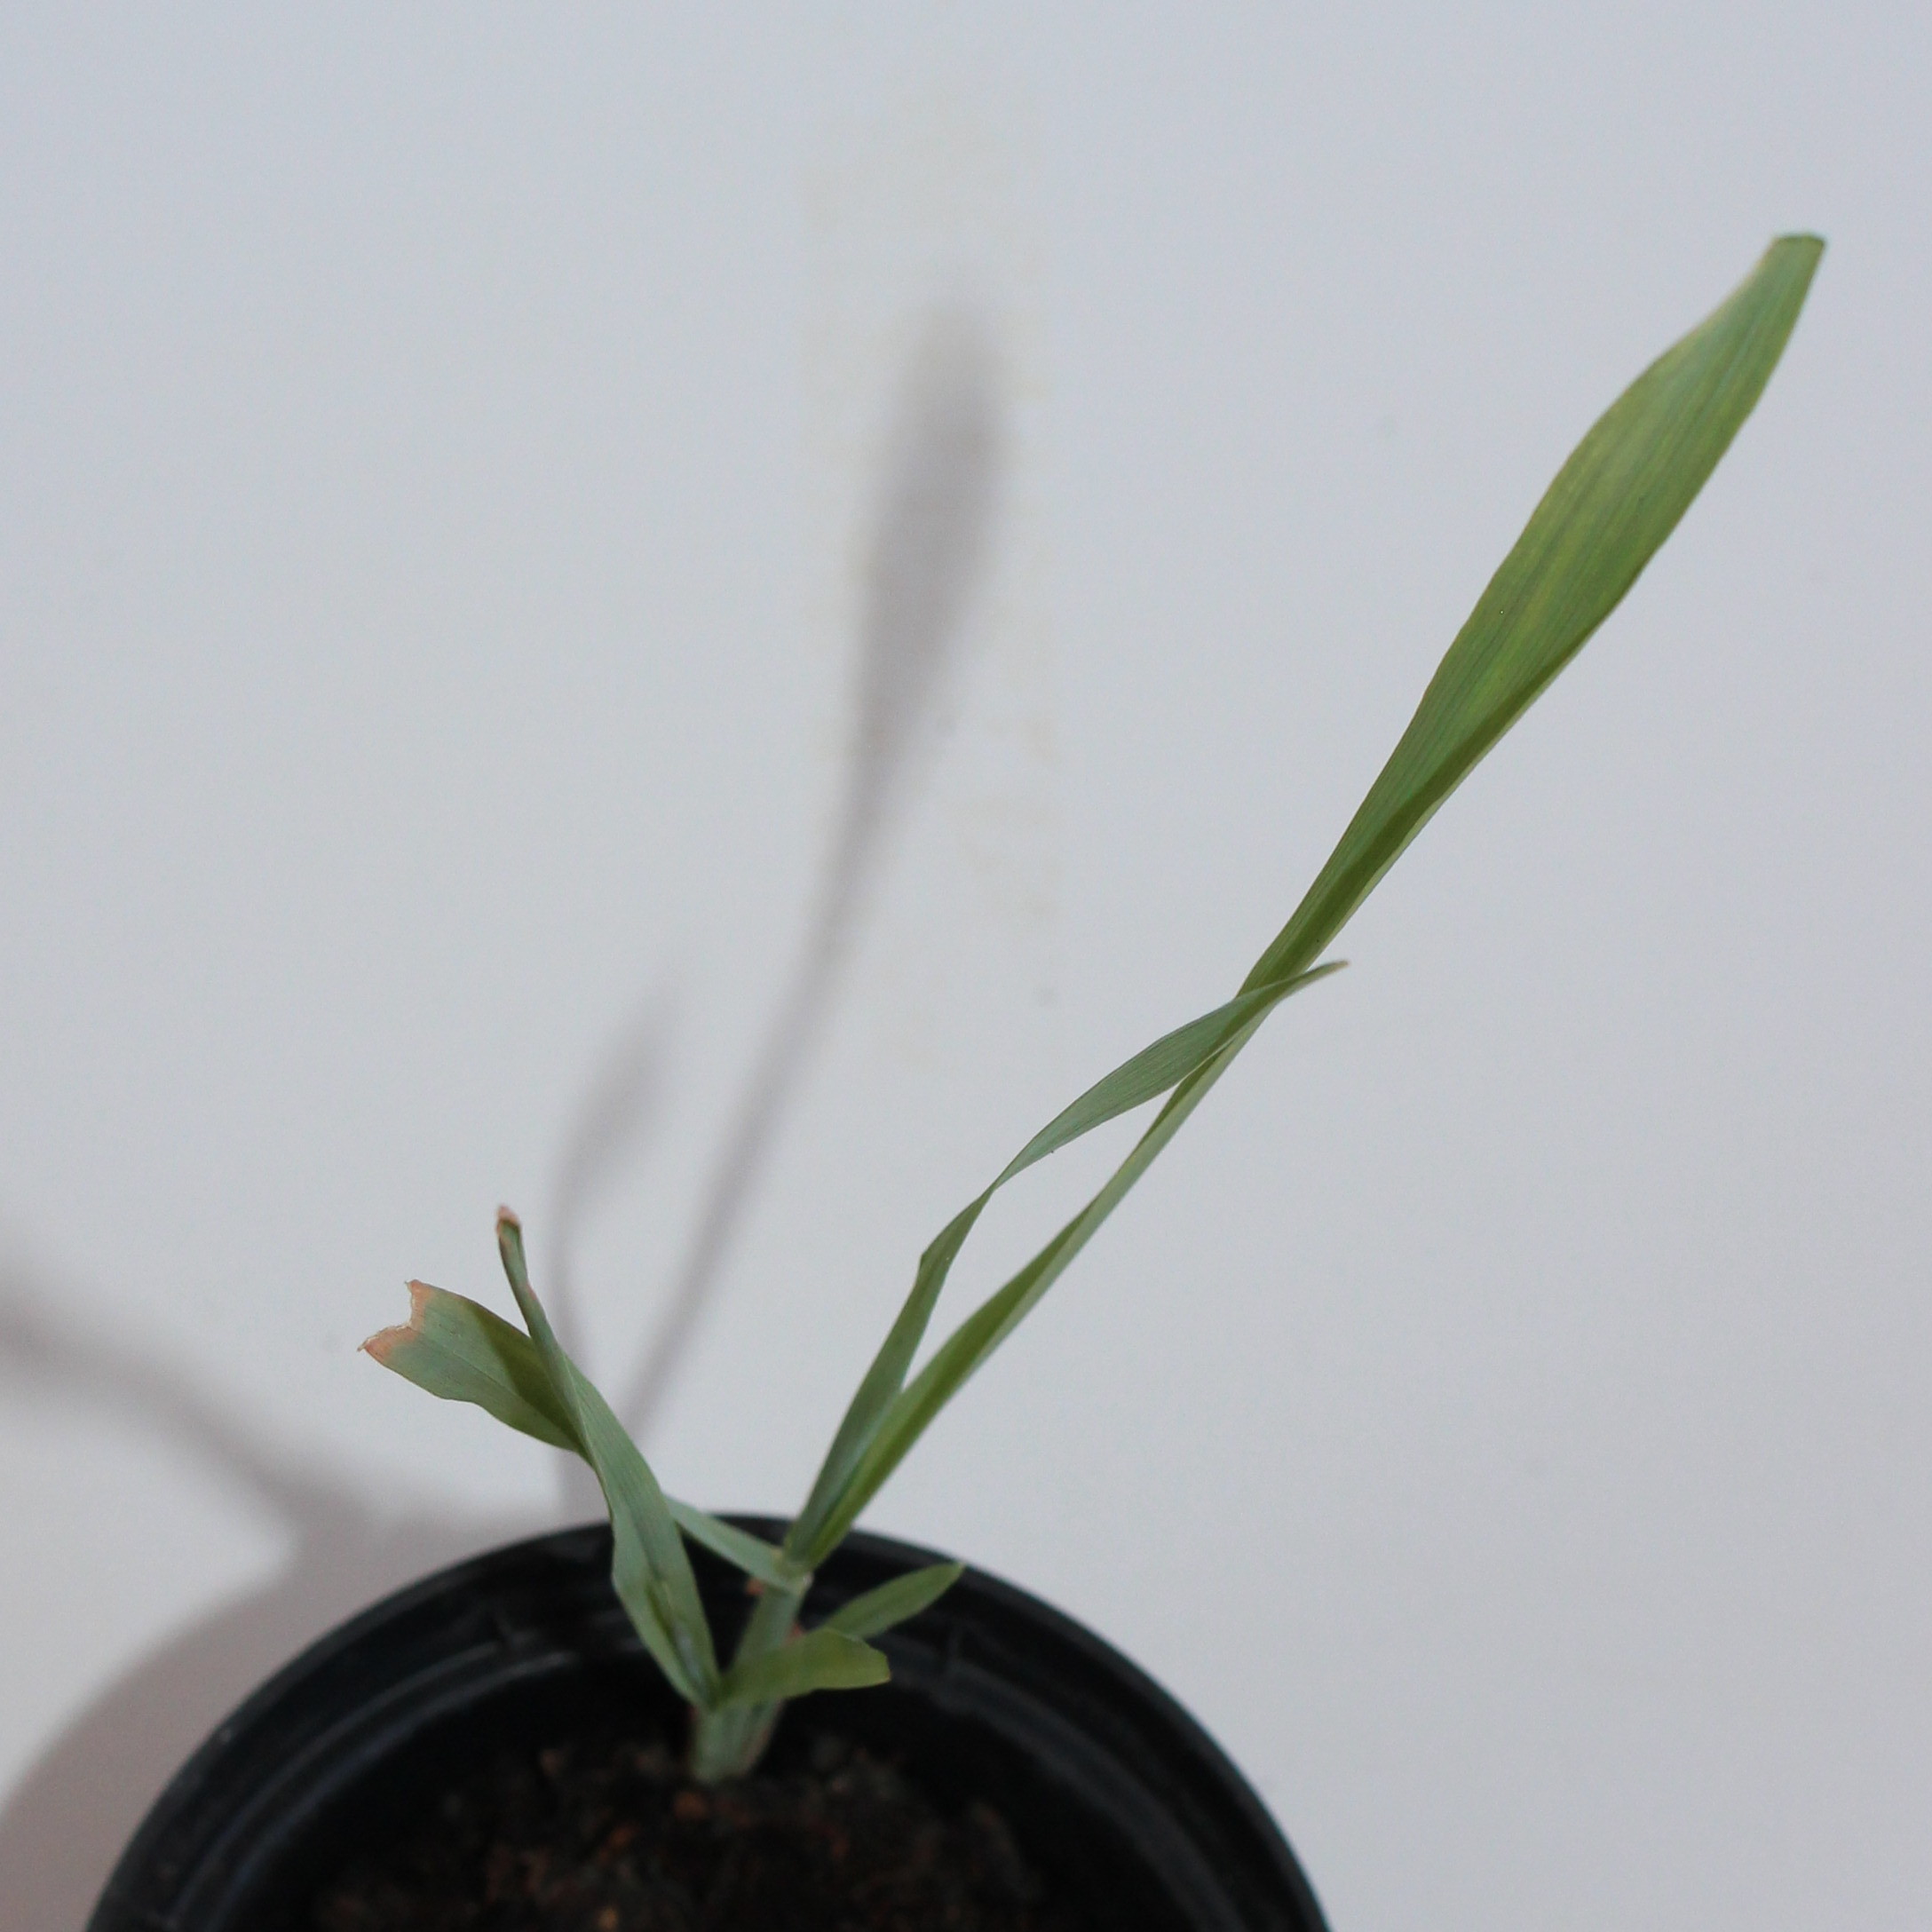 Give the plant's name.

Avena sterilis
